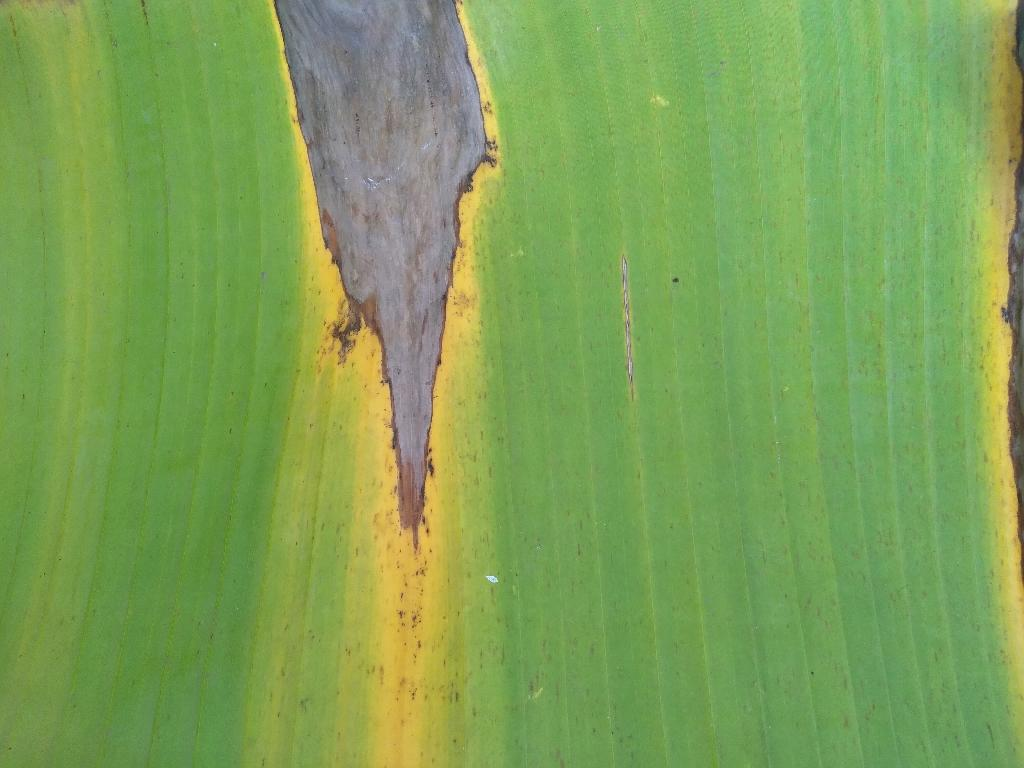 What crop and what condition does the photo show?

banana, black sigatoka
